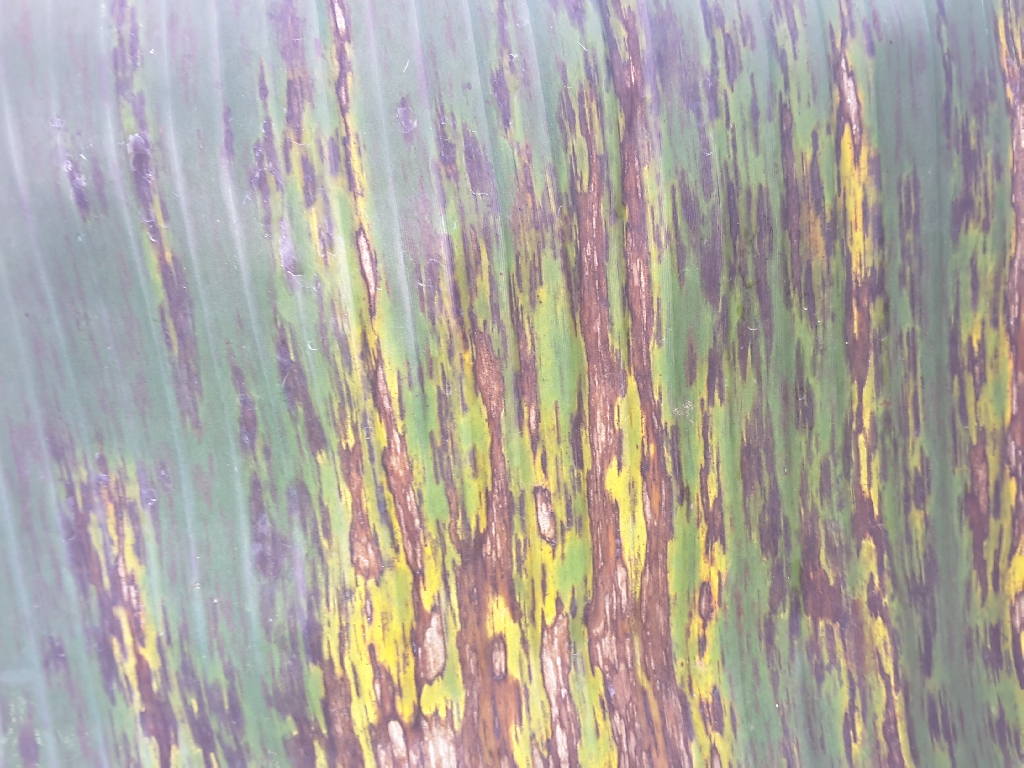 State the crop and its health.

banana, black sigatoka
